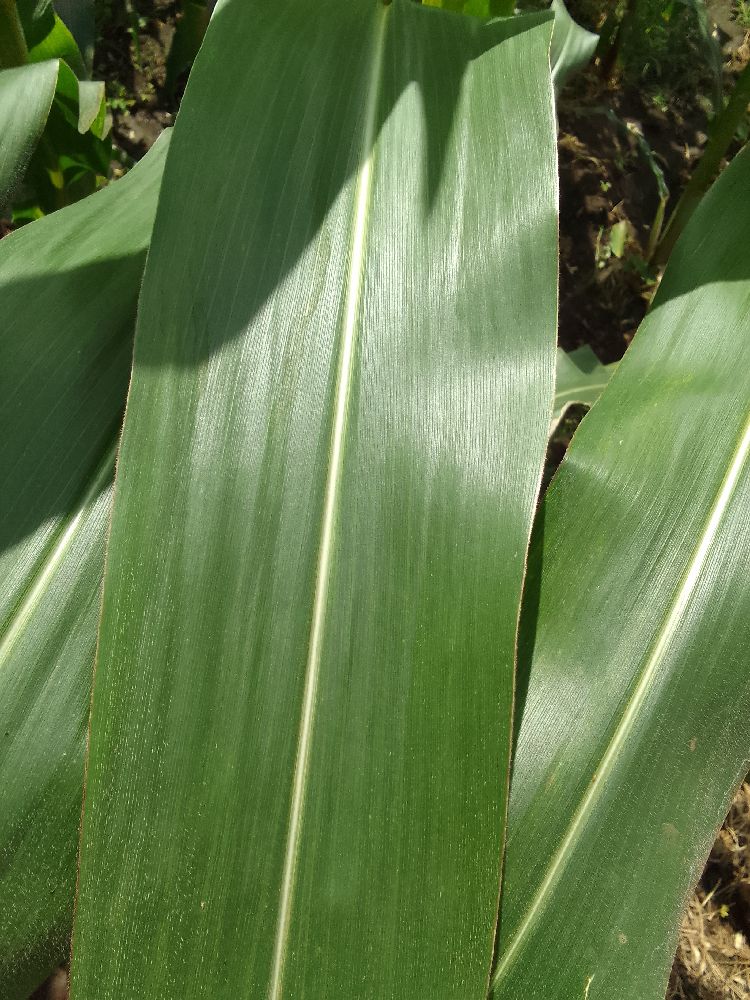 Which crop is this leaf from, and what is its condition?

maize, healthy
